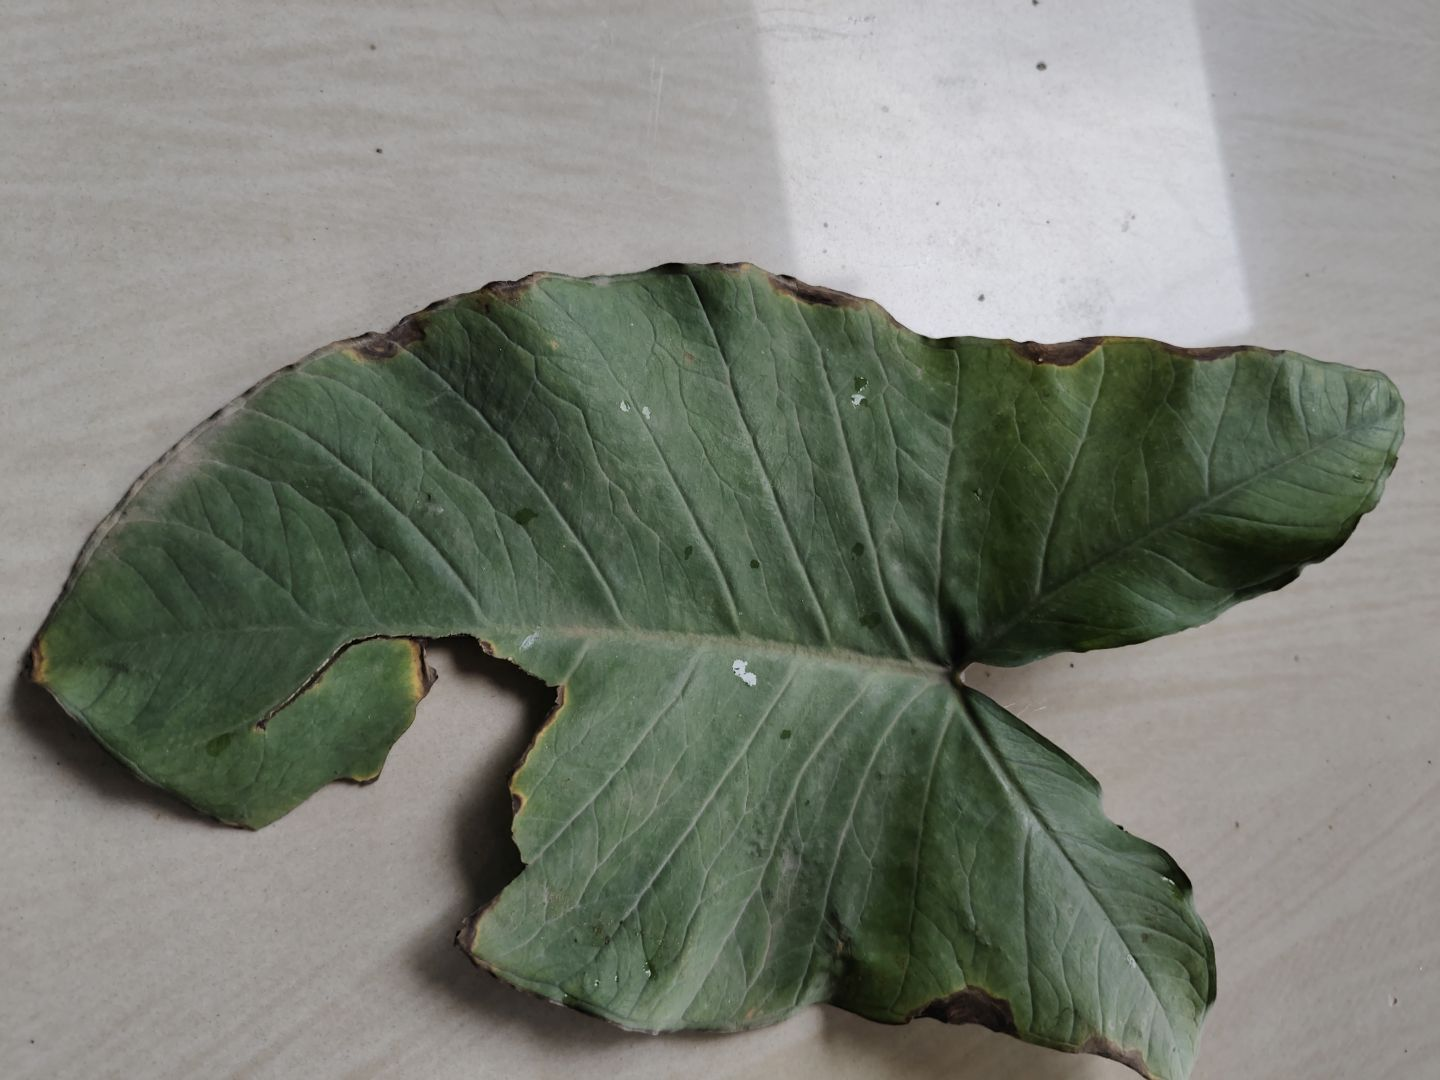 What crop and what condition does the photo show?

taro, leaf blight
